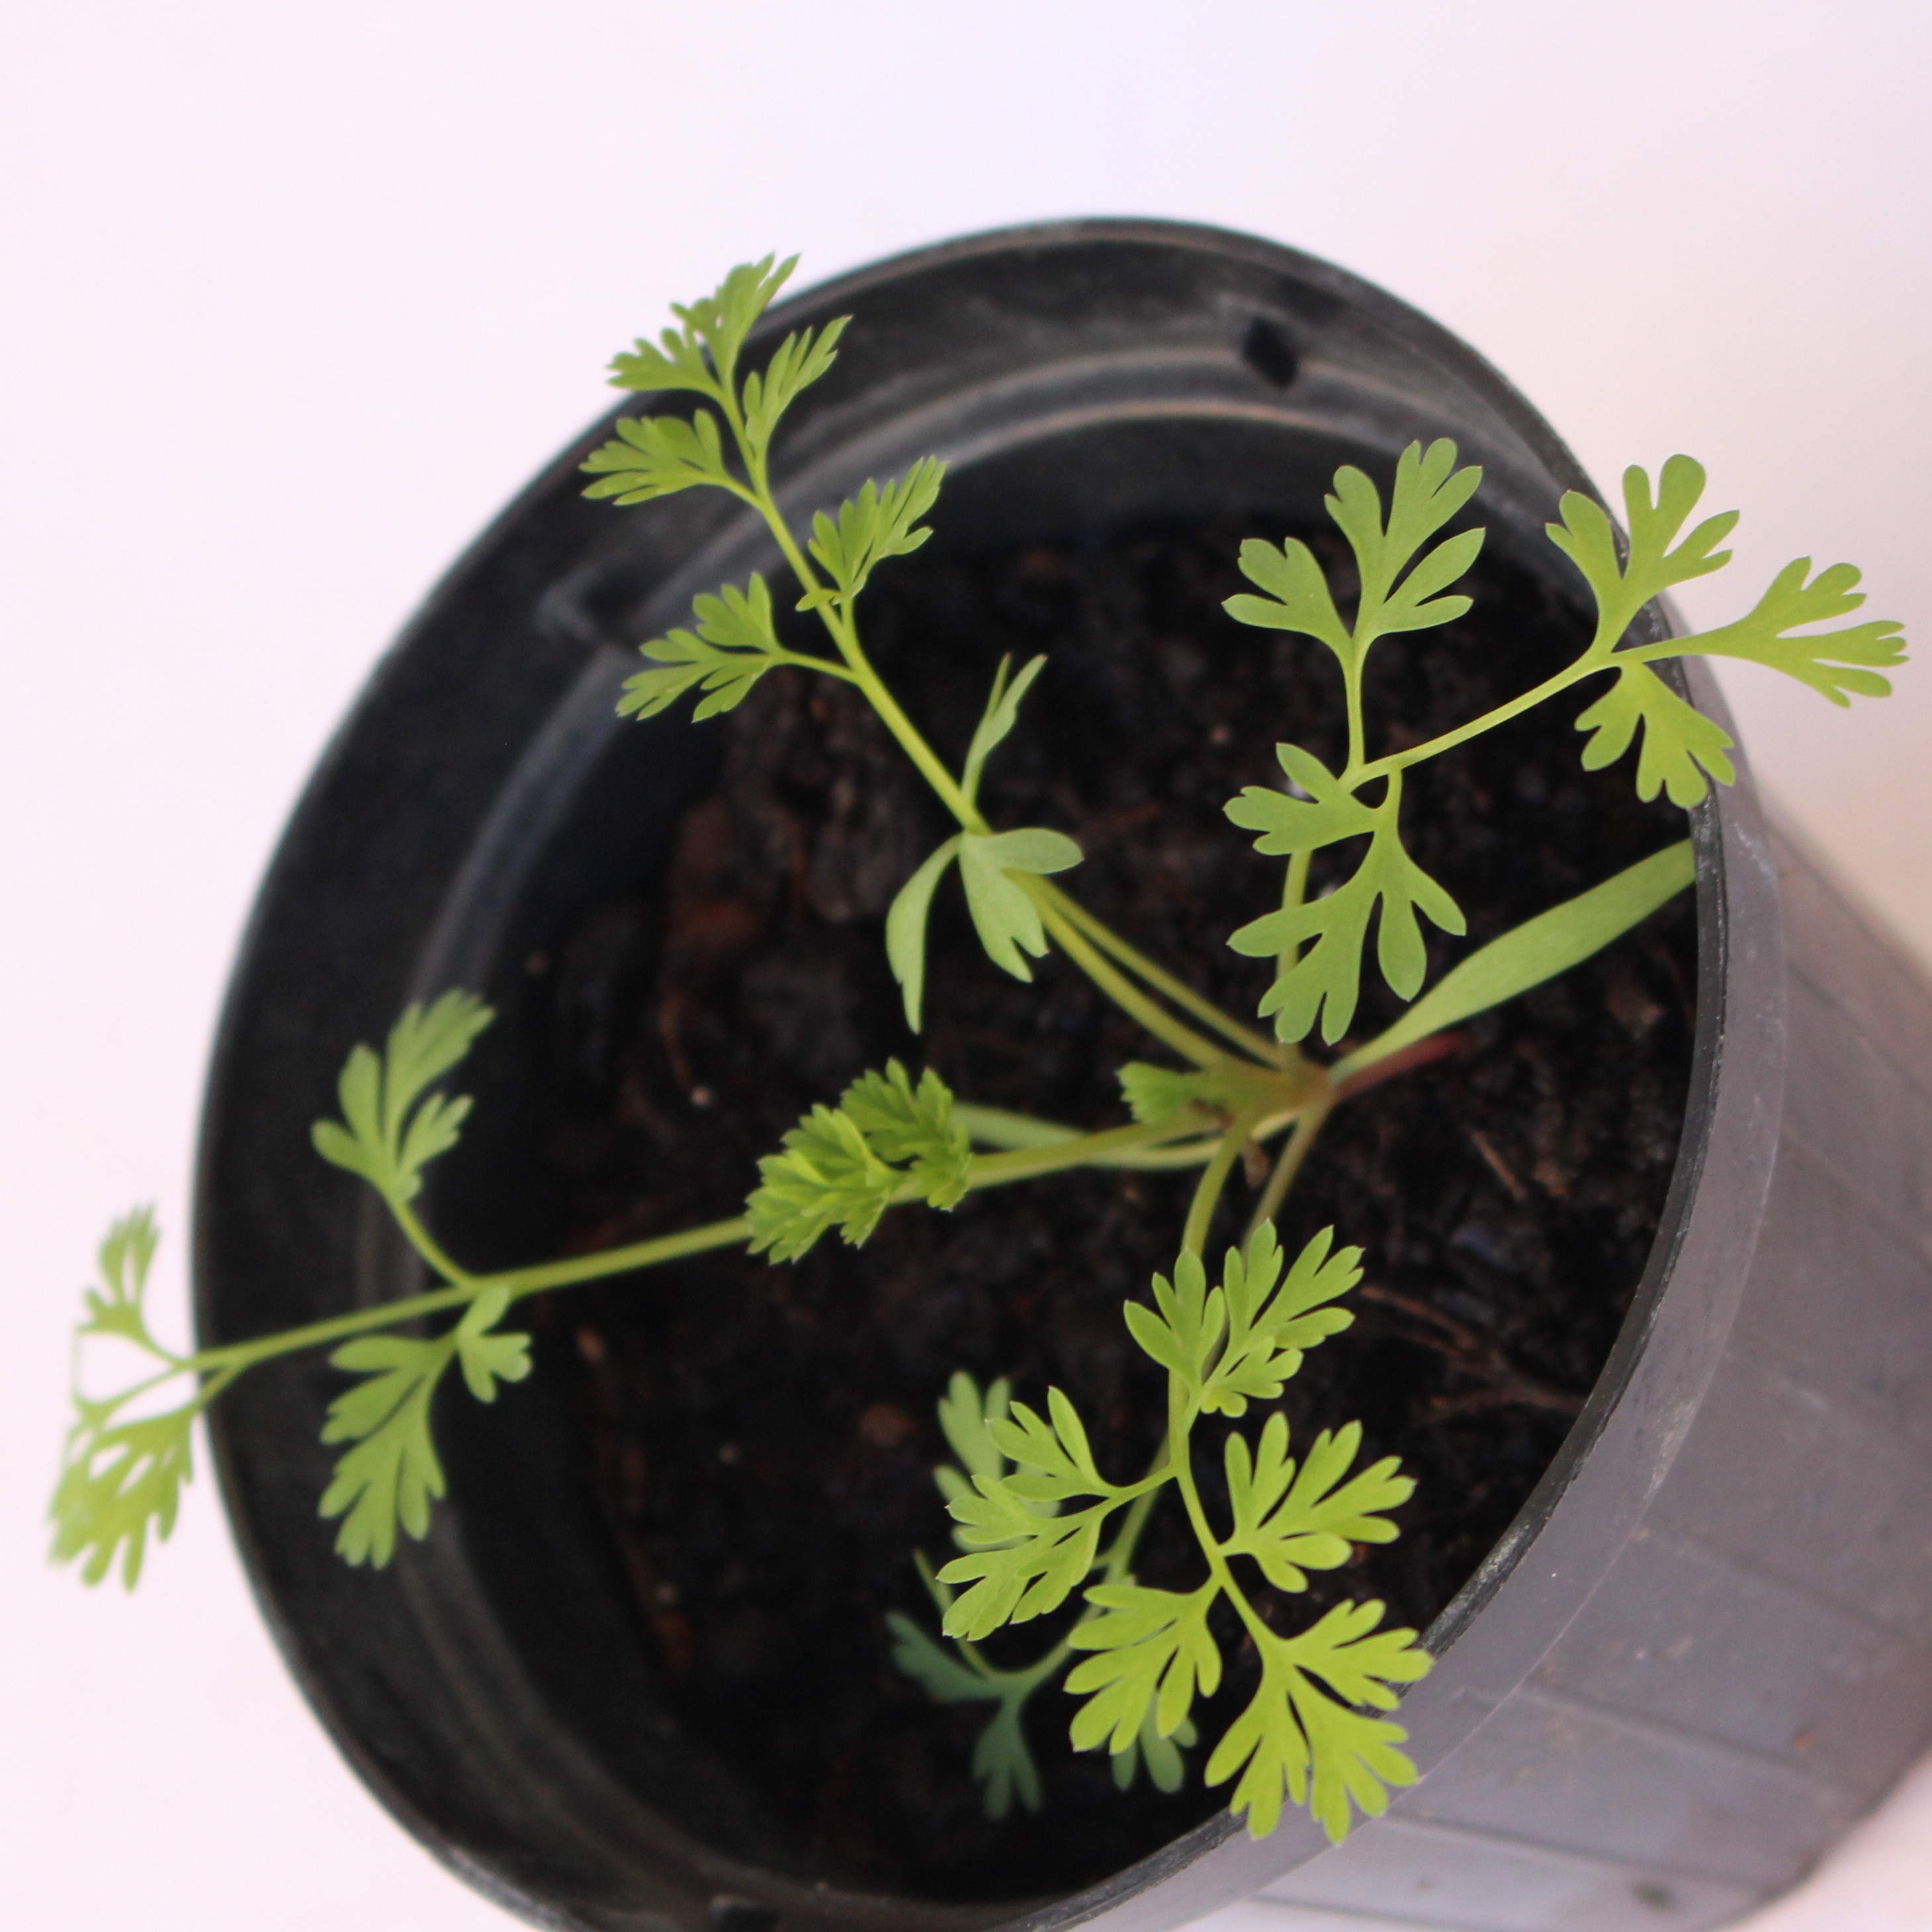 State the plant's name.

Fumaria officinalis
